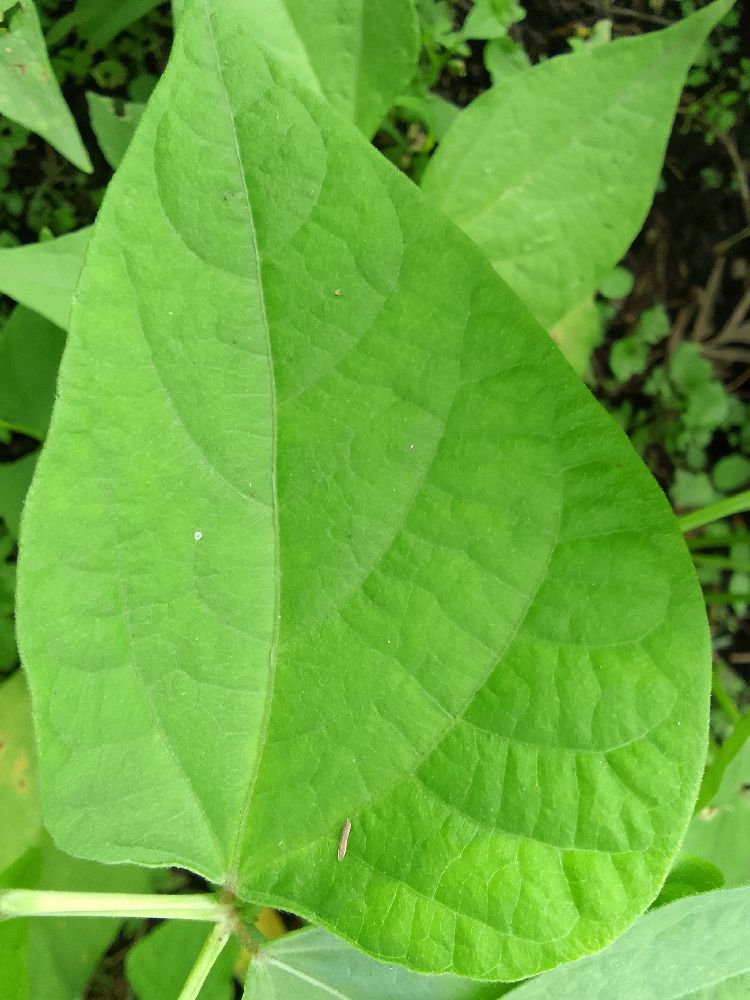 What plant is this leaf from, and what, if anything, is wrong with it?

common bean, healthy
